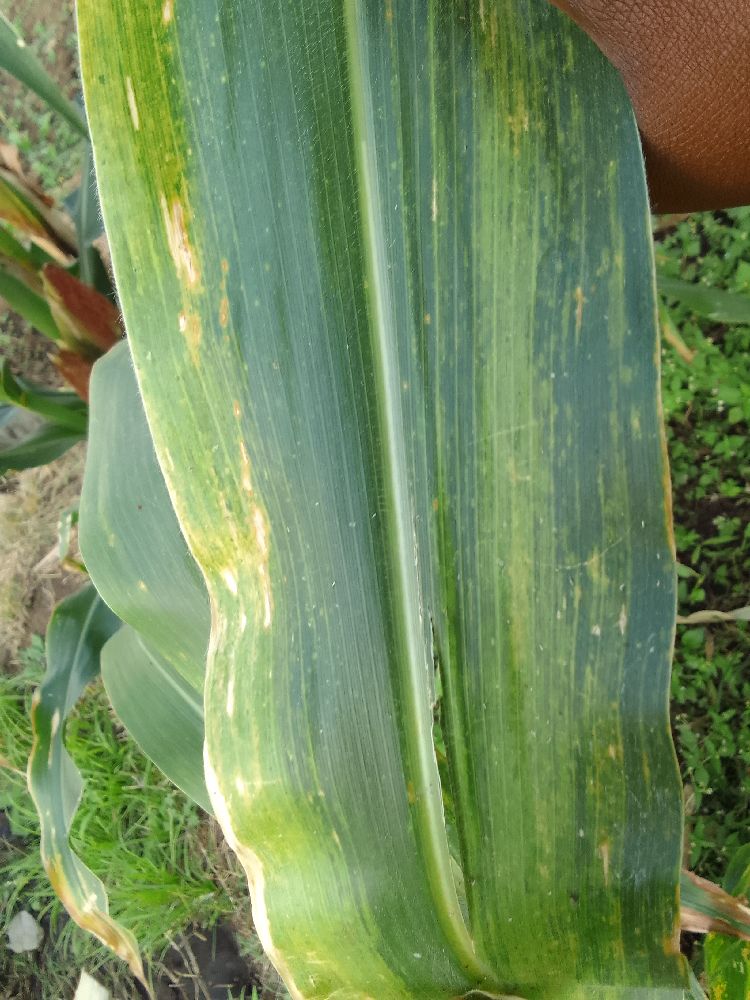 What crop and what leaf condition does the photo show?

maize, maize lethal necrosis
